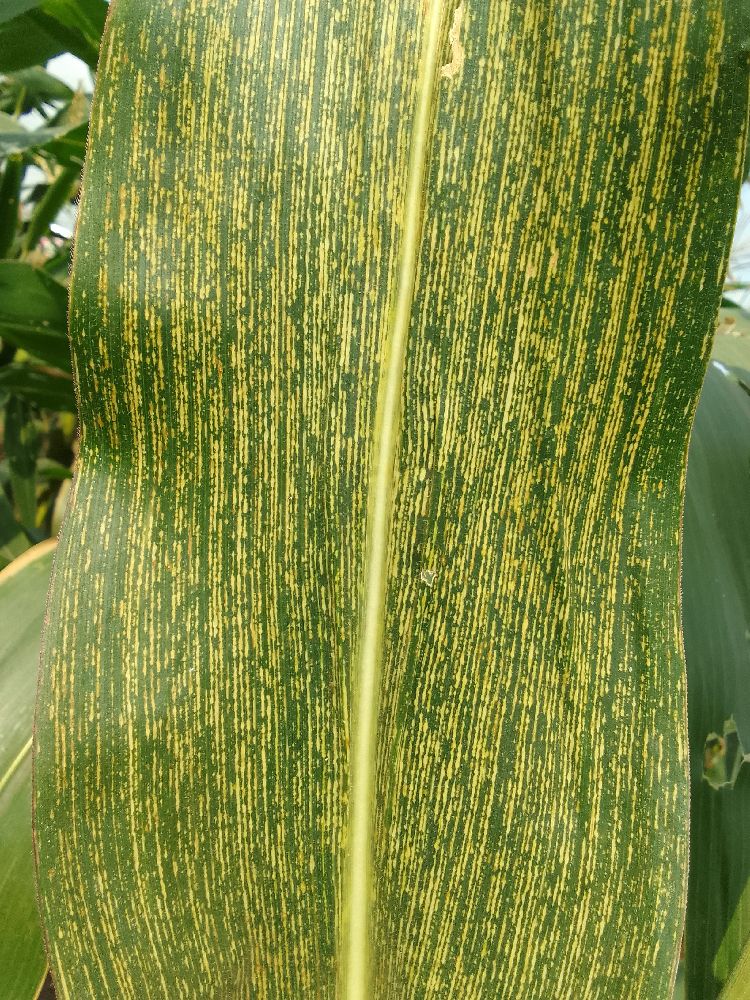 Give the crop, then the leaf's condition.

maize, maize streak virus
